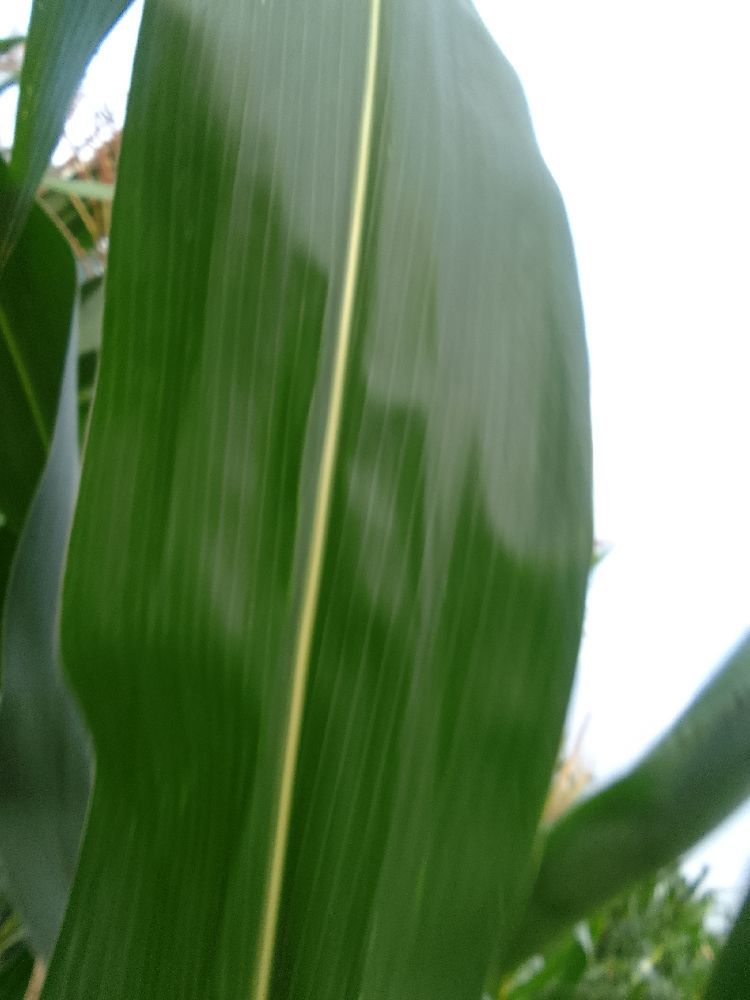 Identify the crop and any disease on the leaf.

maize, healthy
